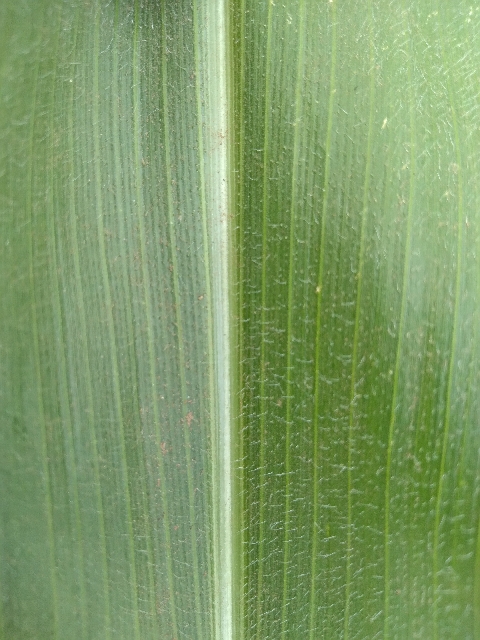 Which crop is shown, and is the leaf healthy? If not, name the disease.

maize, healthy
